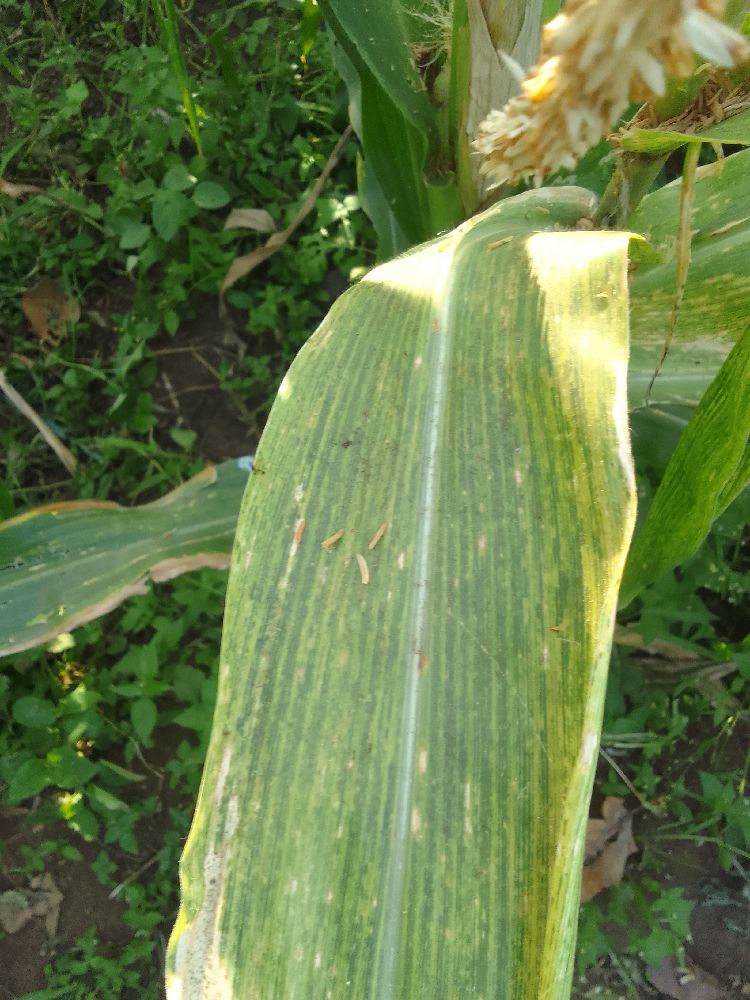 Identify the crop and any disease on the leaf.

maize, maize lethal necrosis
